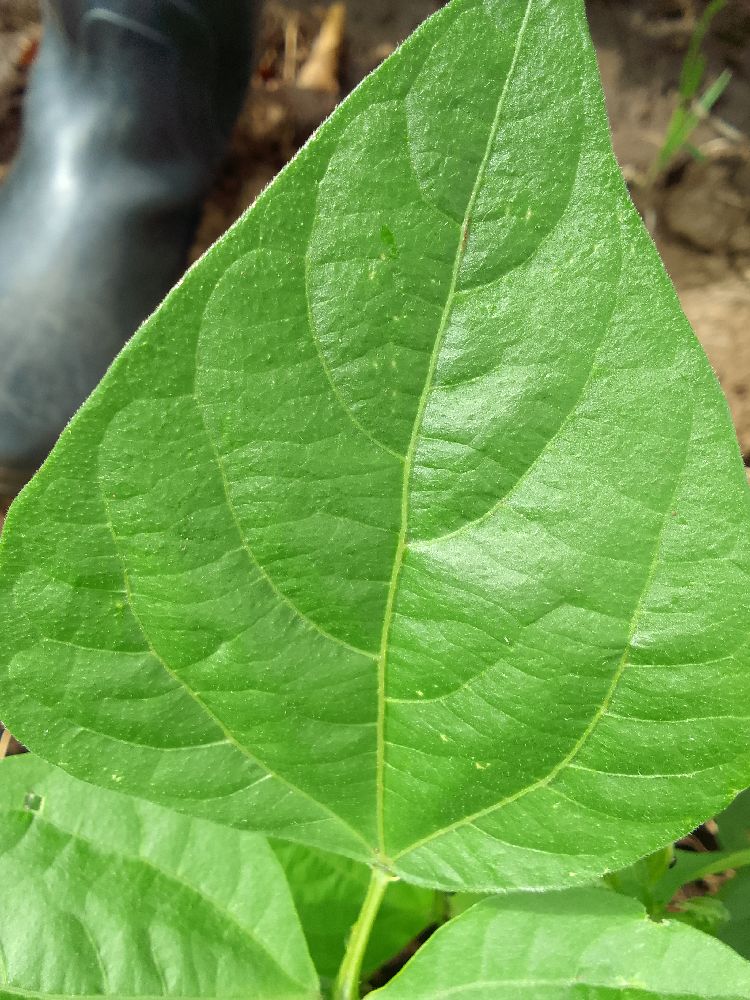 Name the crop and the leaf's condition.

common bean, healthy
